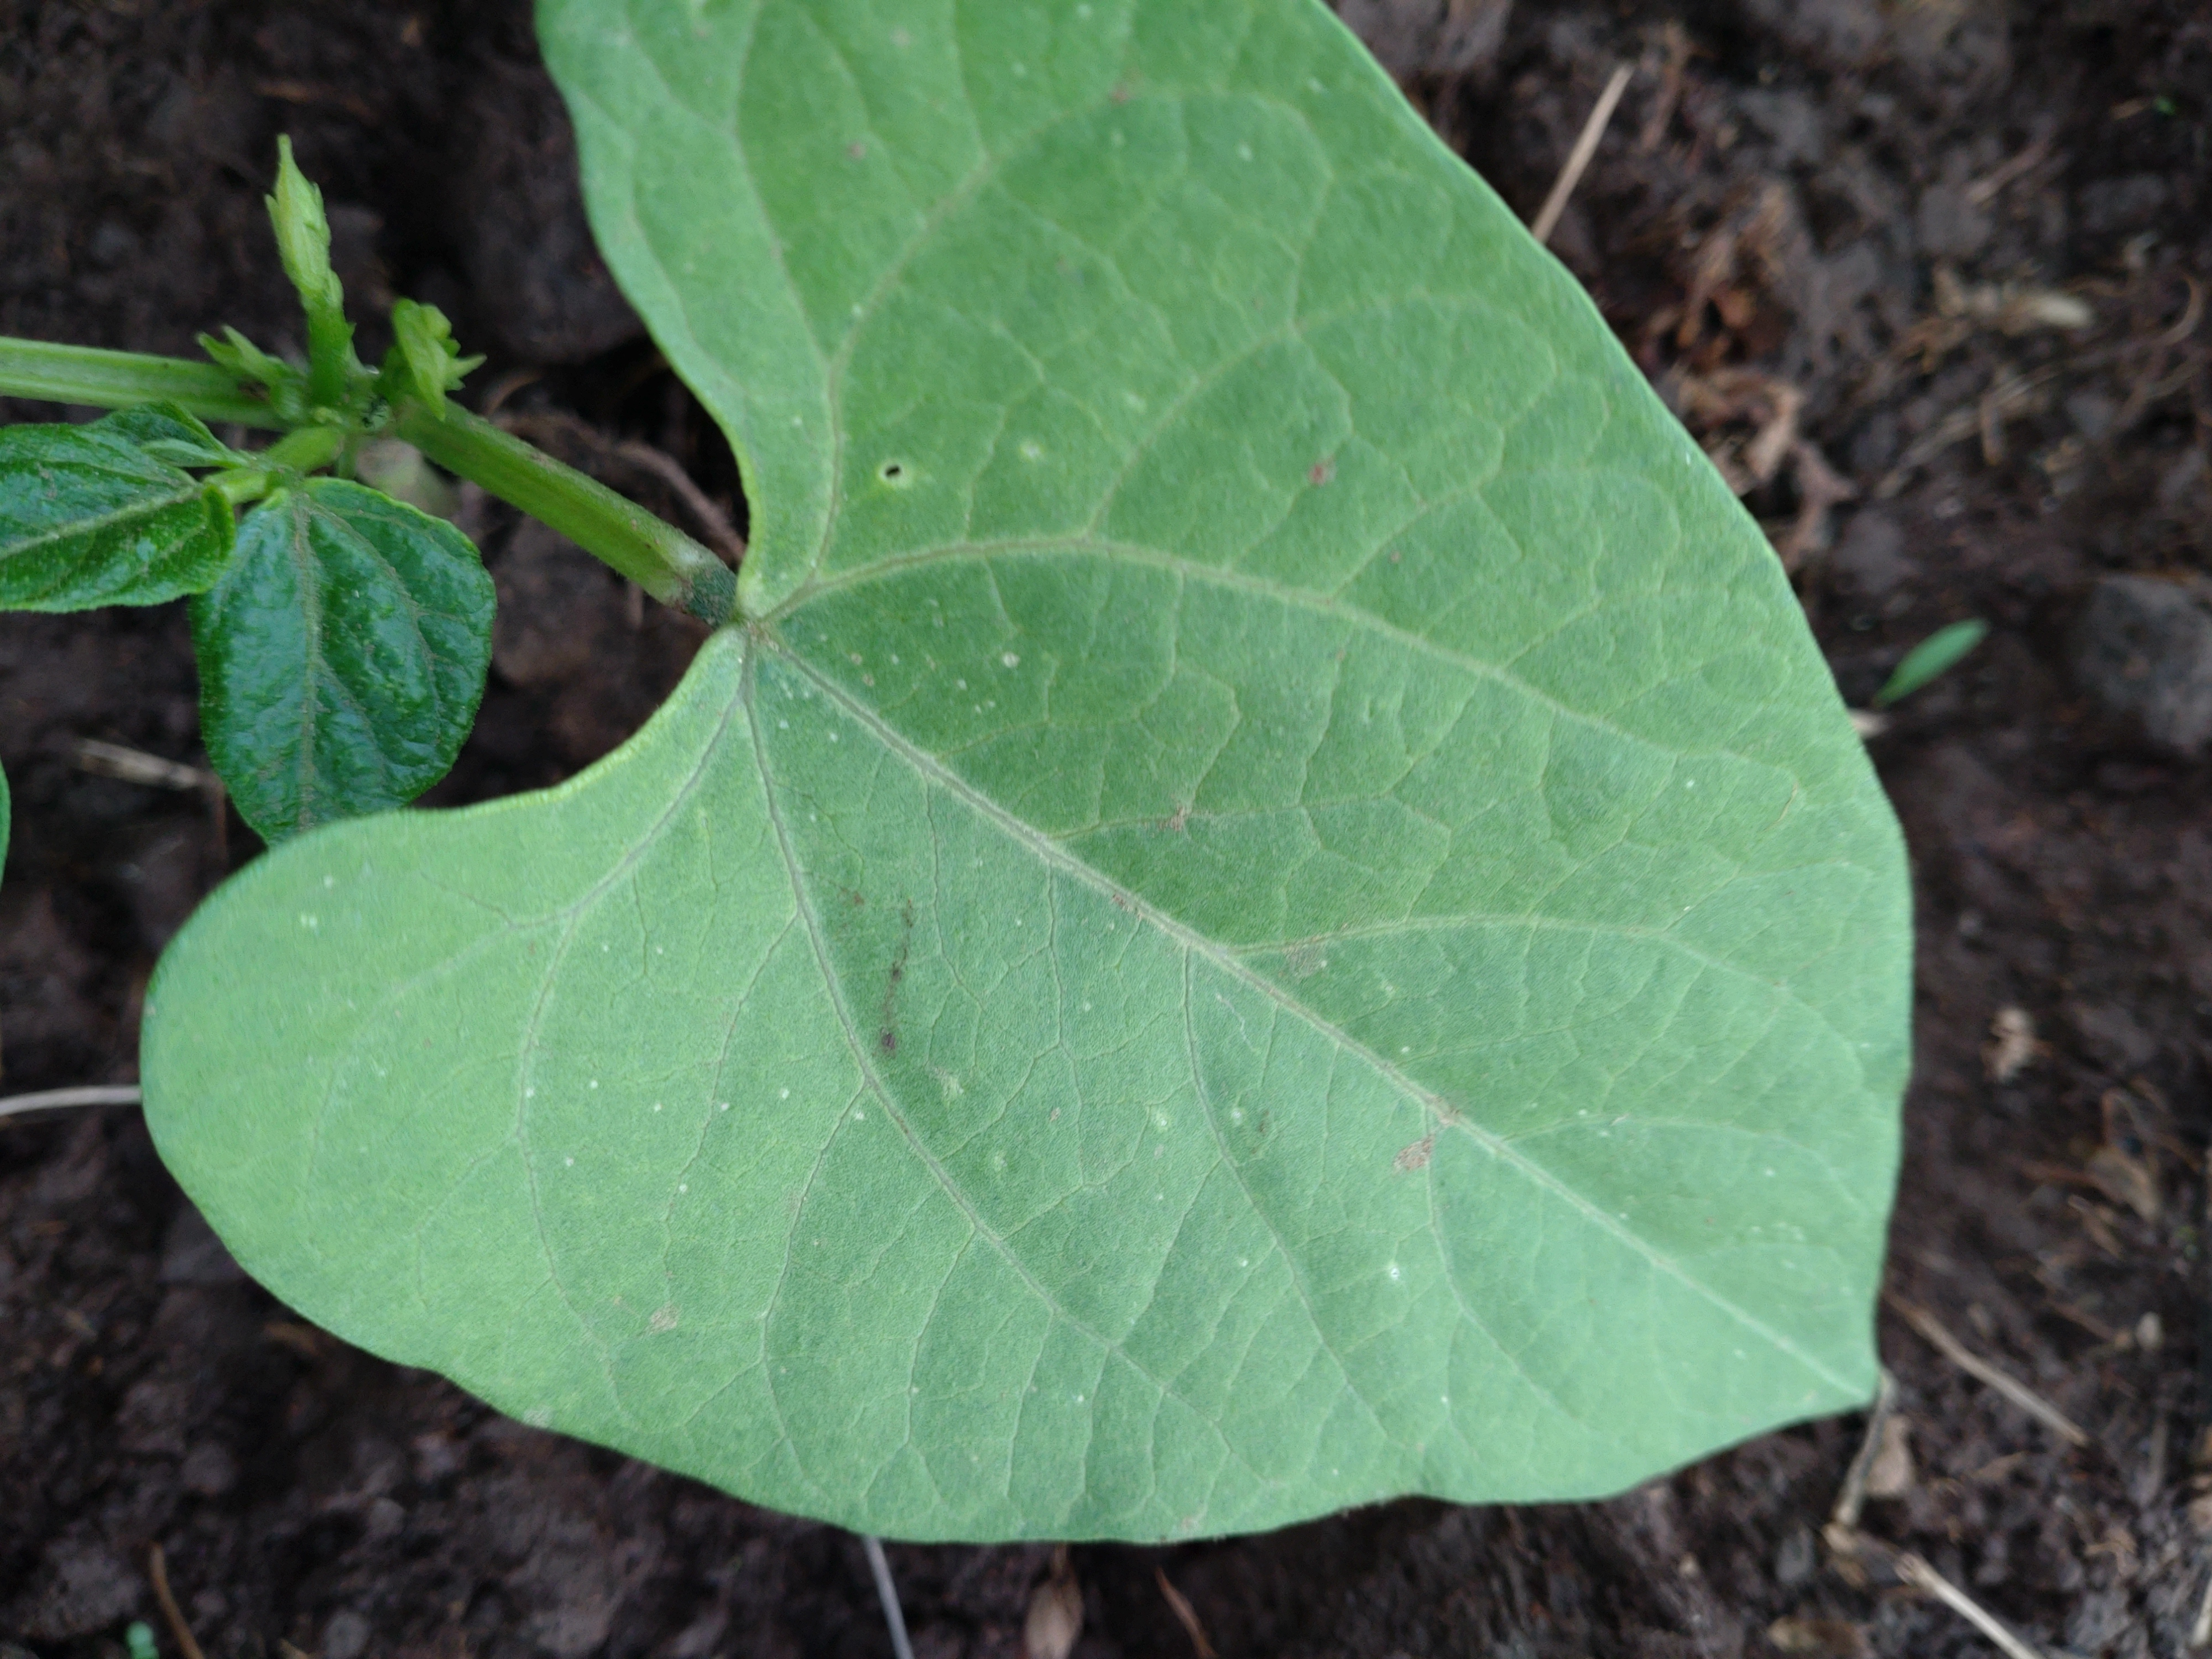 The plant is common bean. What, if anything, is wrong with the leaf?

healthy
